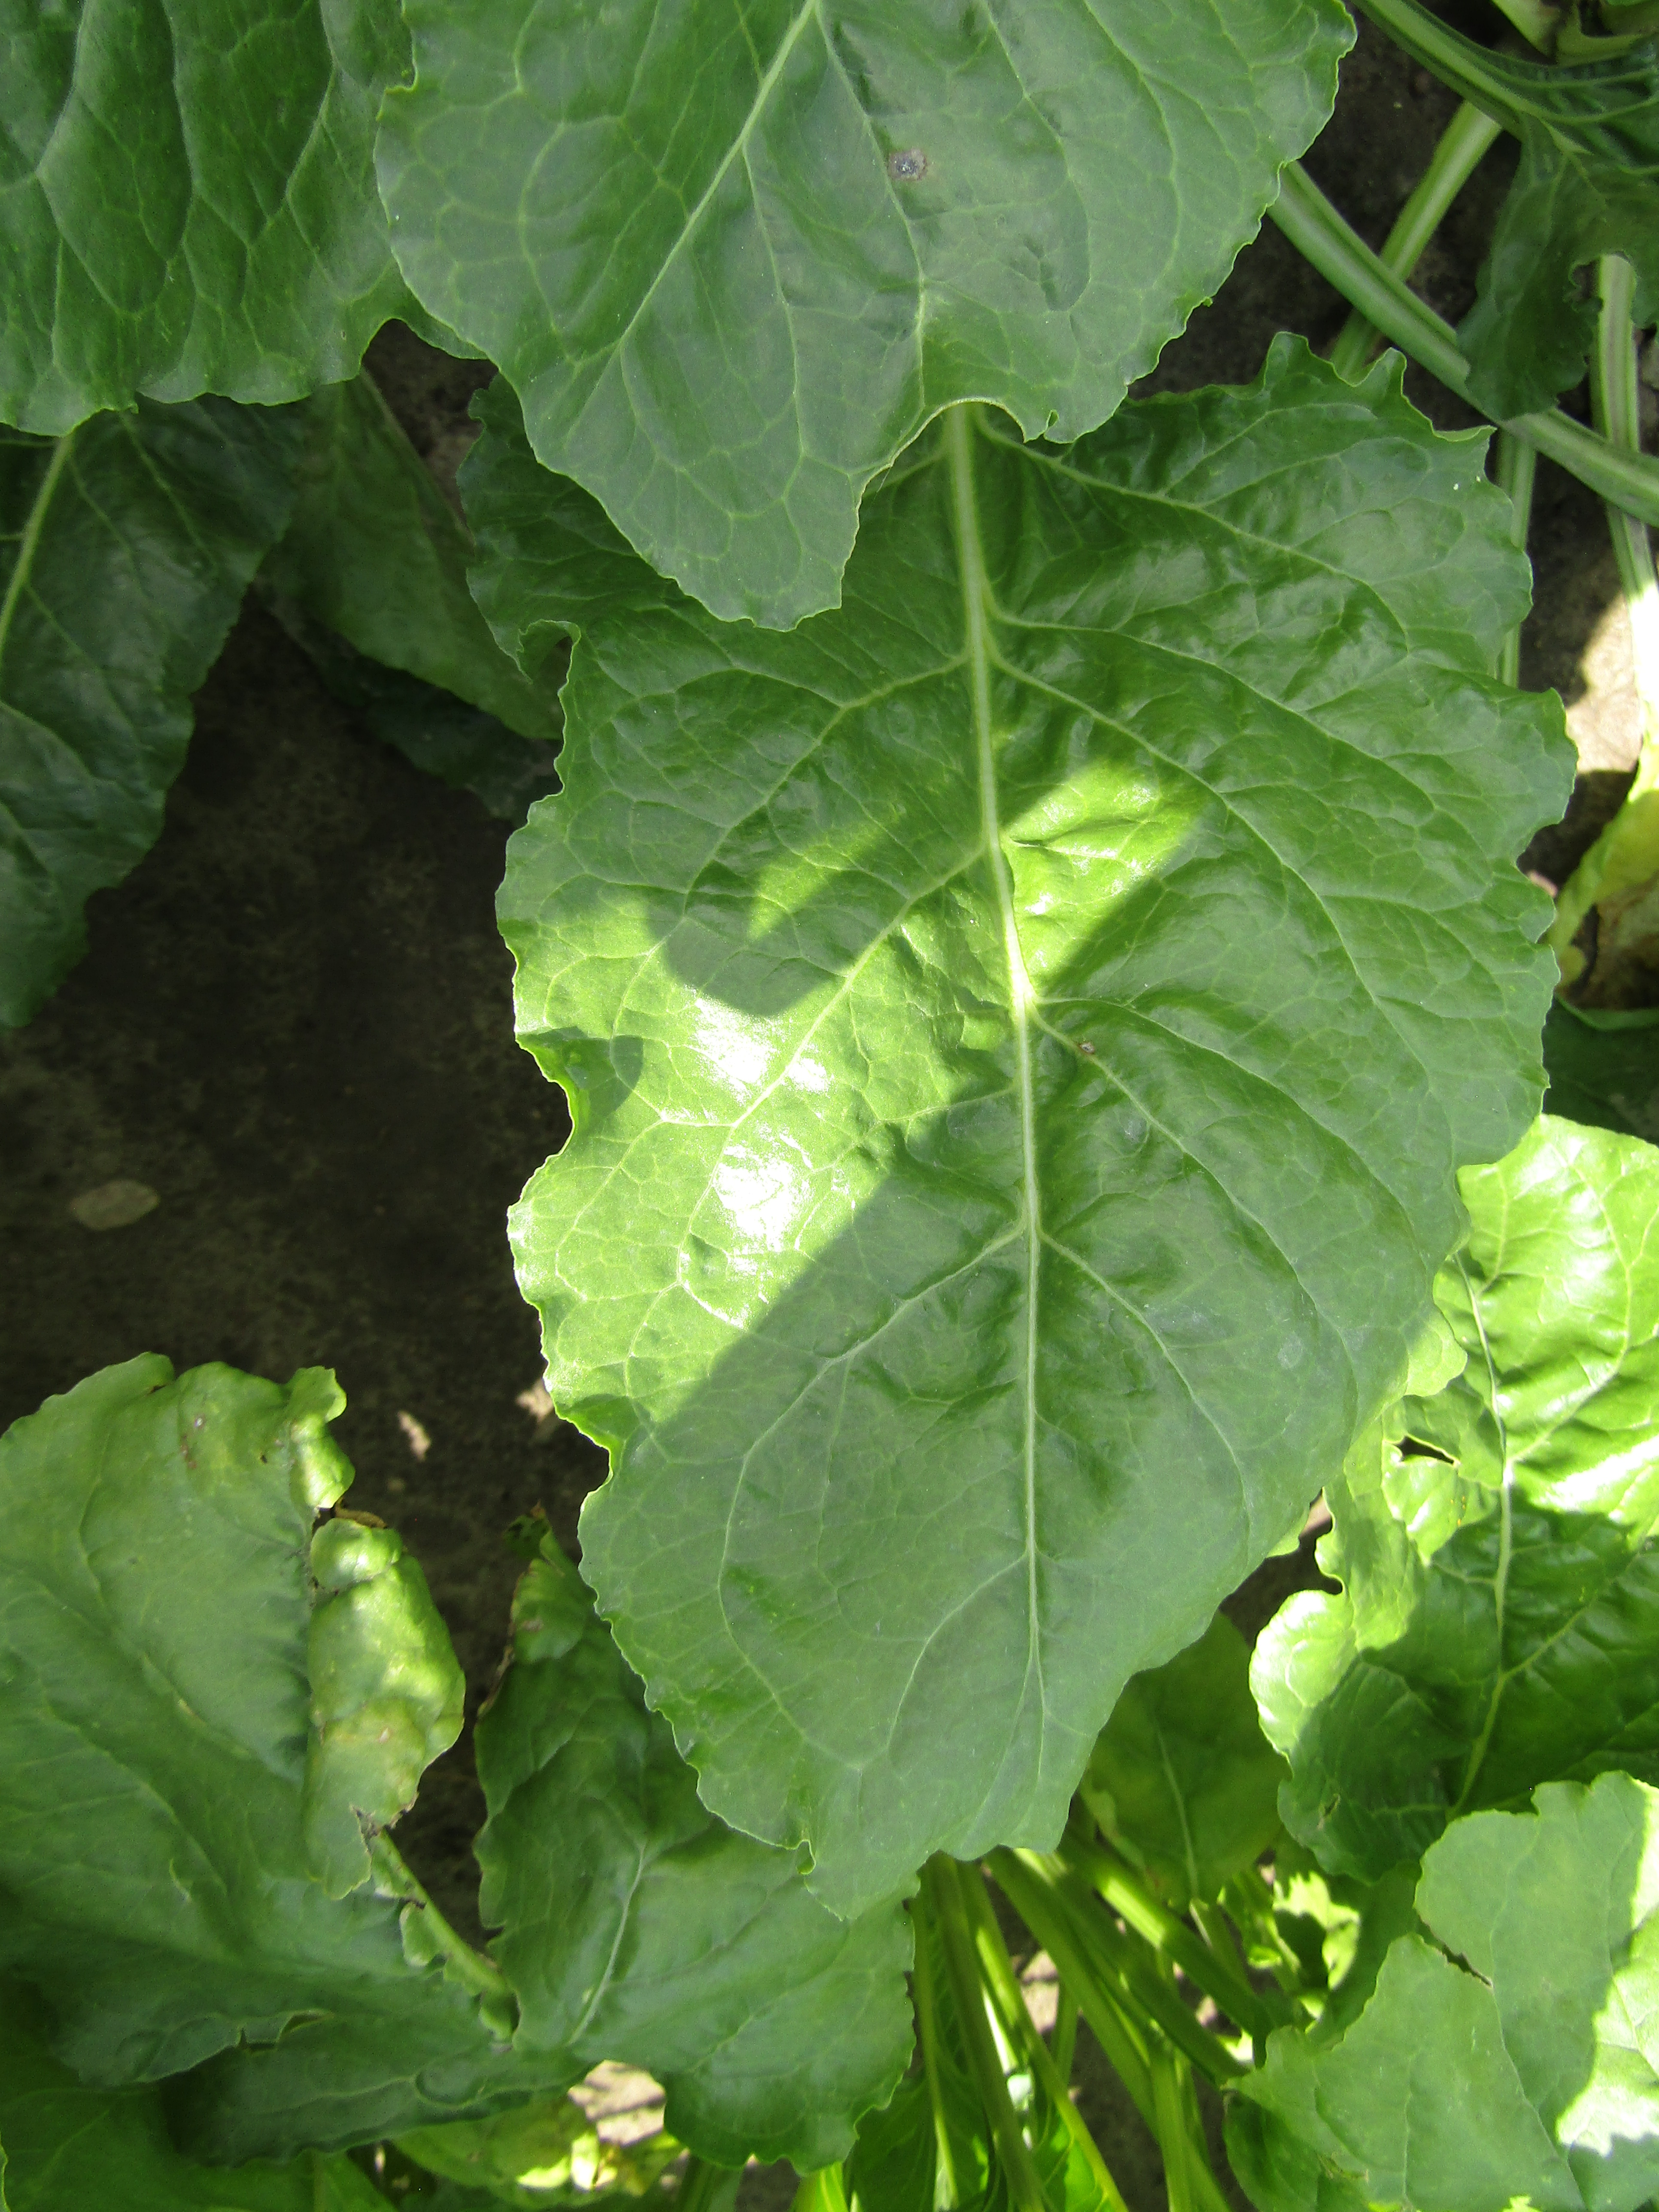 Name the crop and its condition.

beet, cercospora
